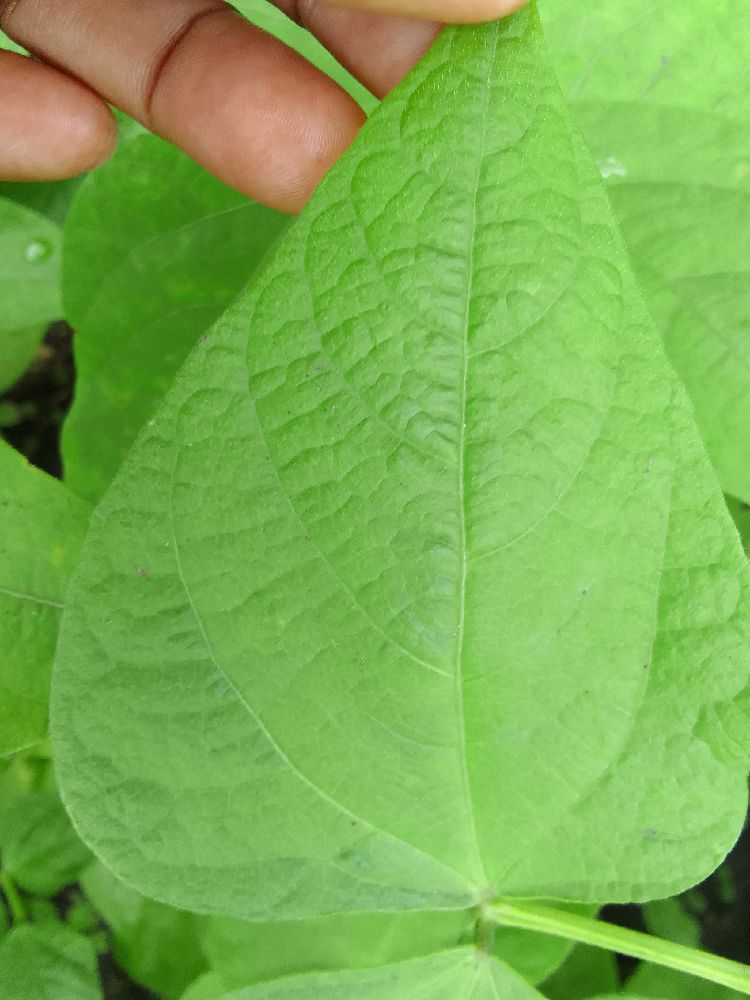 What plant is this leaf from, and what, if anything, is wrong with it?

common bean, healthy
